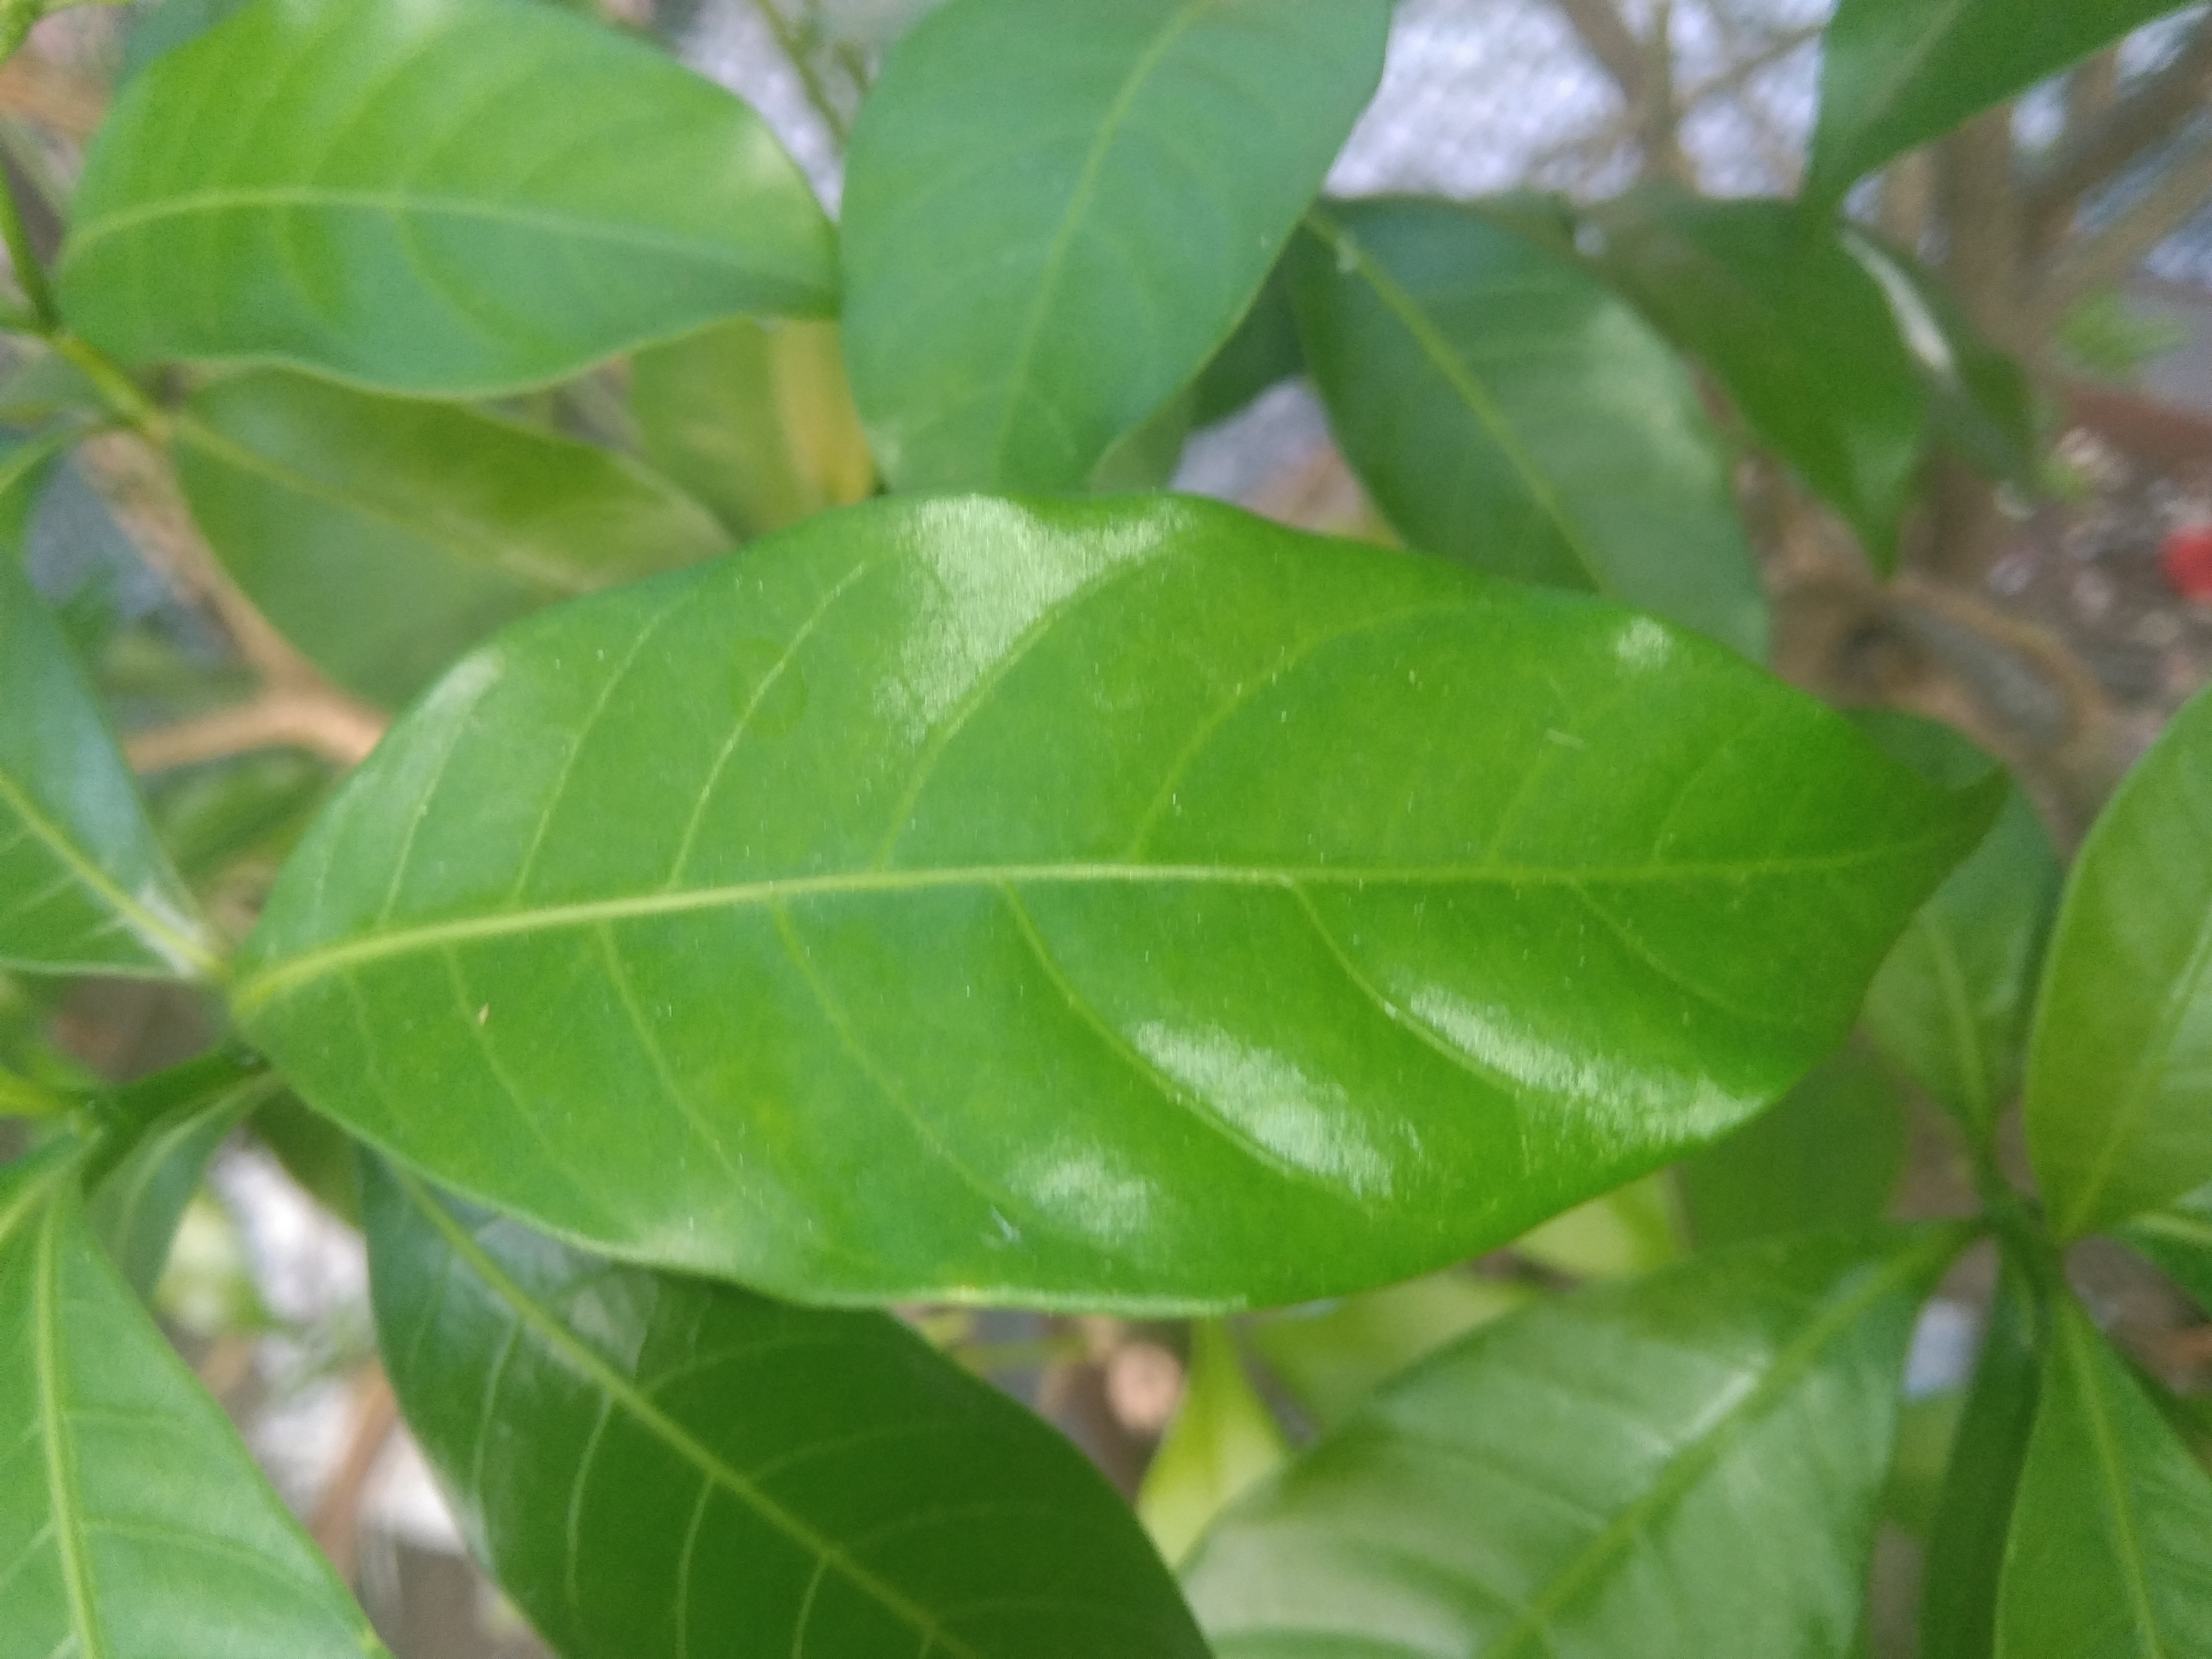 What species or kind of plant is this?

togor
